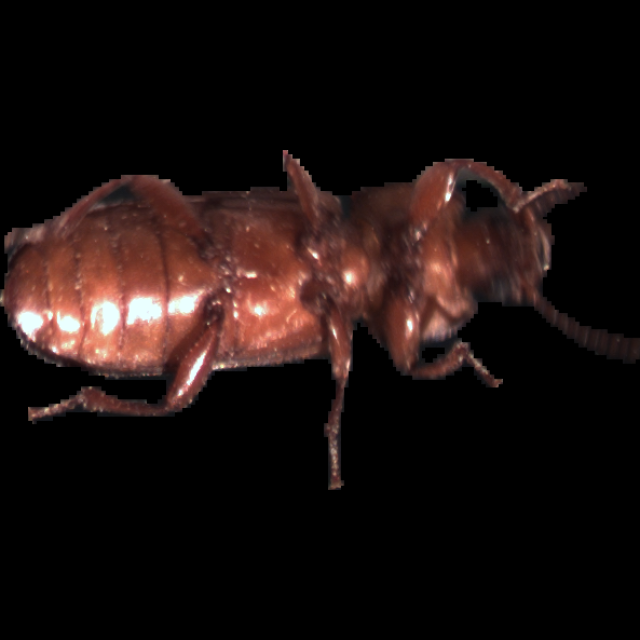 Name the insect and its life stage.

mealworm beetle
